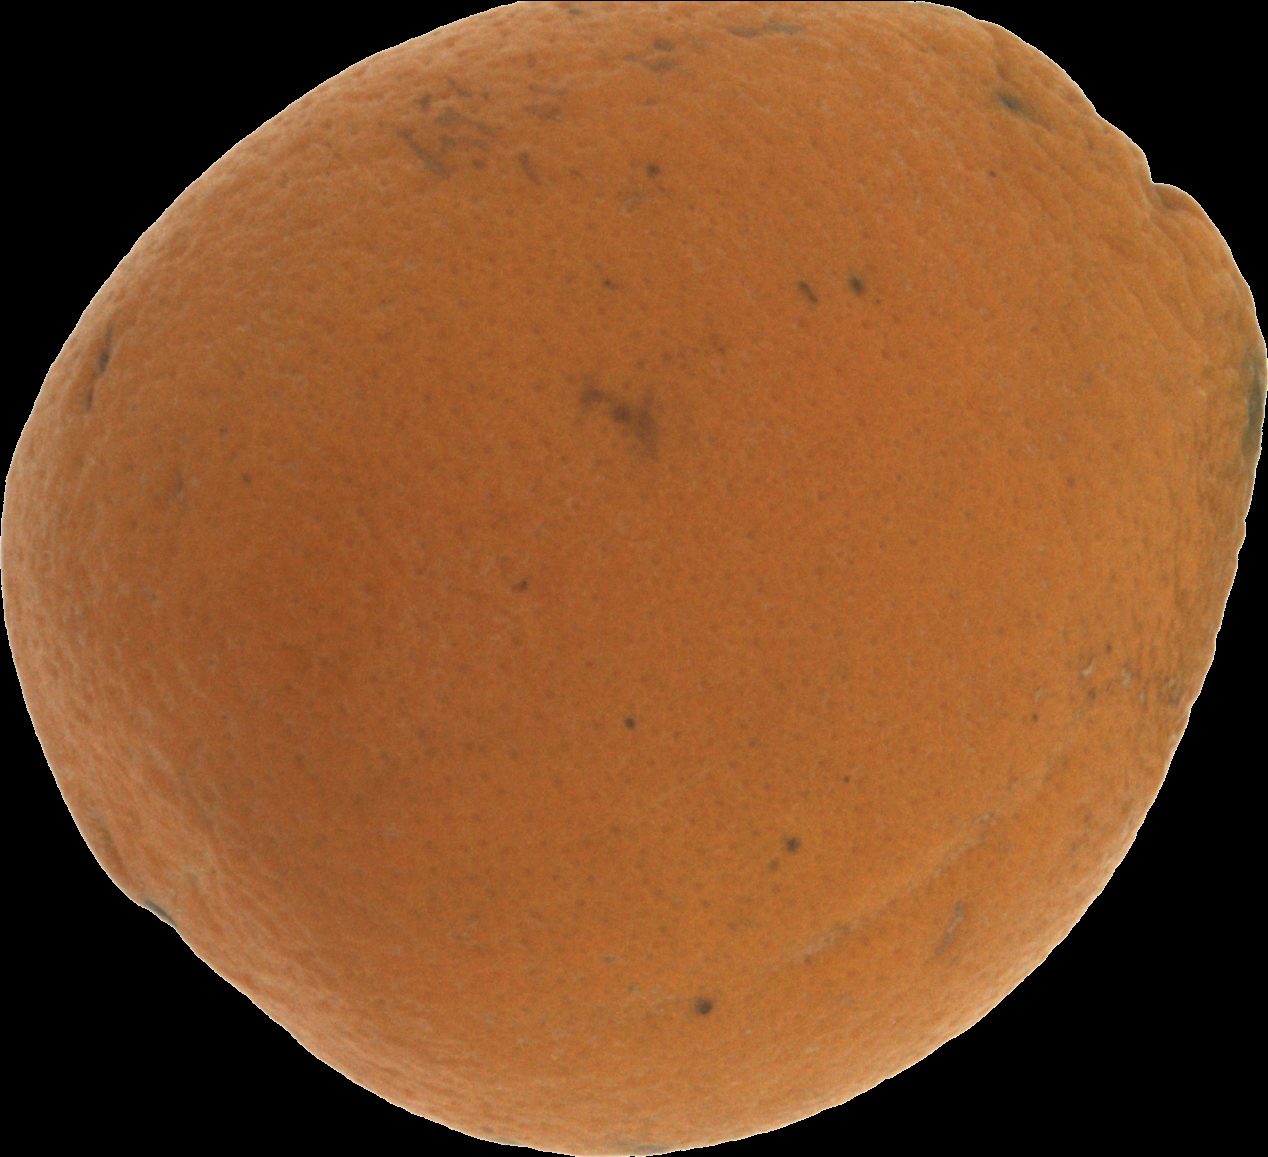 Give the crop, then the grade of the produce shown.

orange, bad
